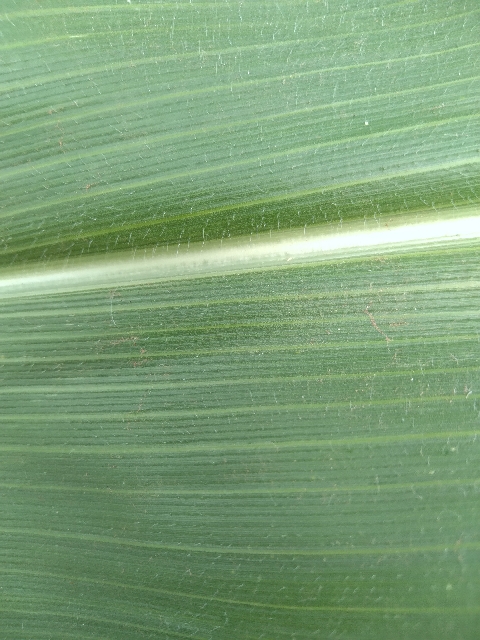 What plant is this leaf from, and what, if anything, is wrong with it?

maize, healthy
